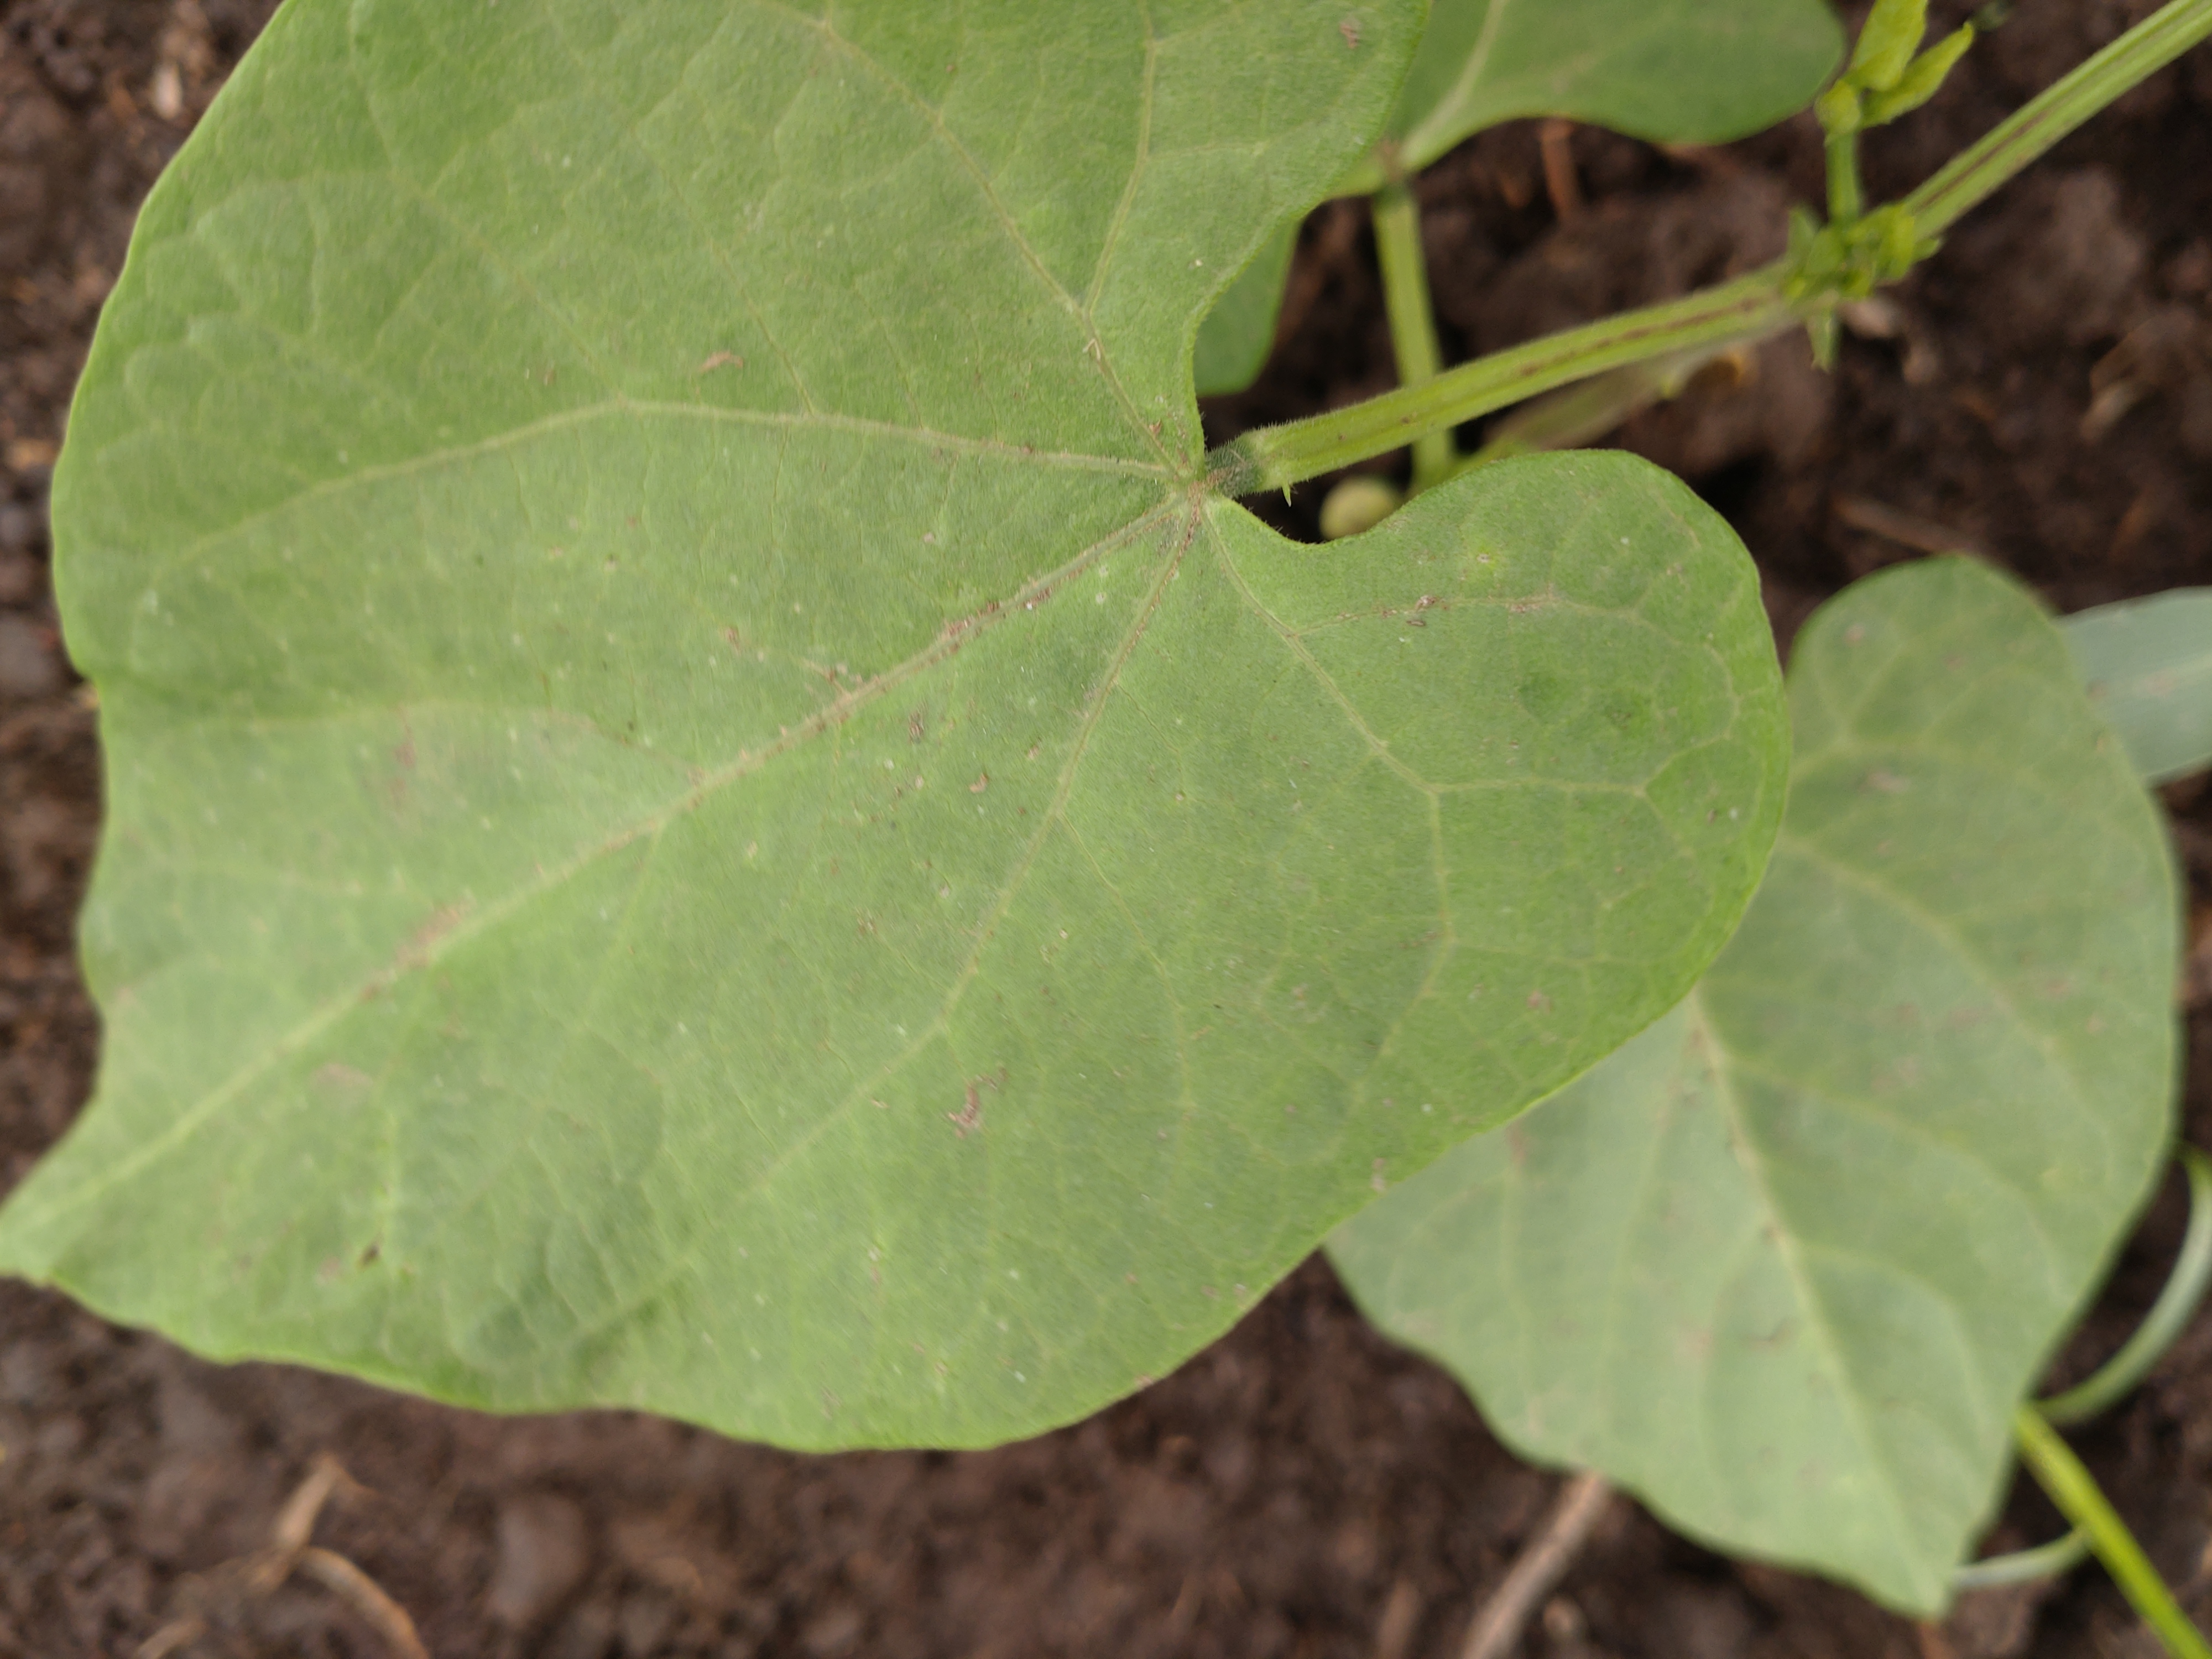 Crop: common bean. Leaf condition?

healthy
